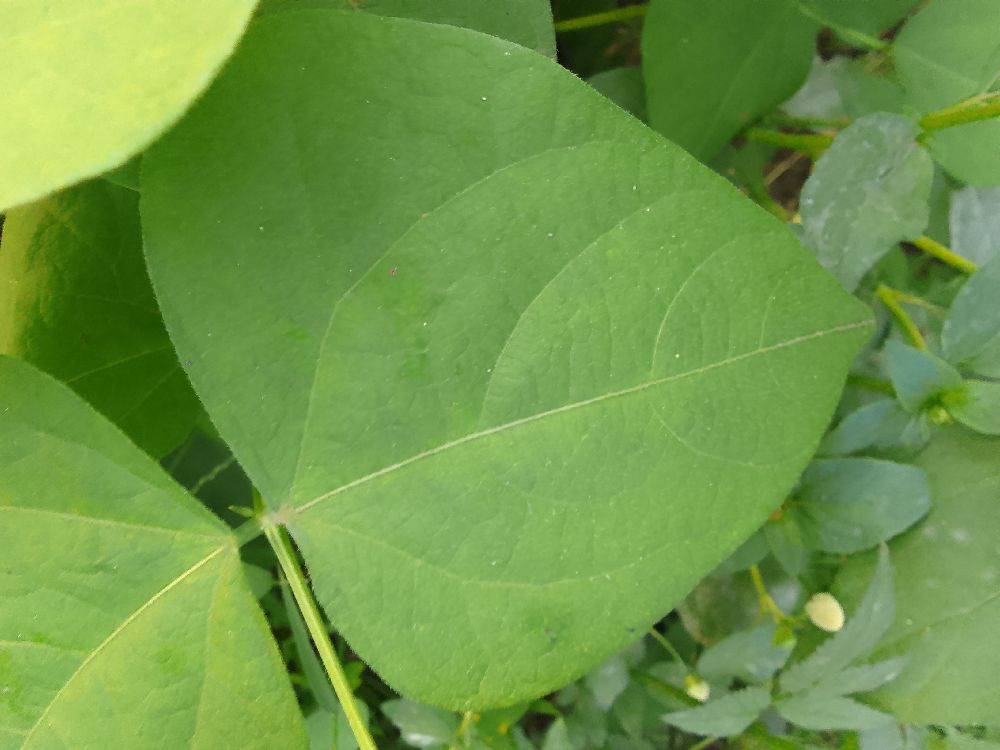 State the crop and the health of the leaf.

common bean, healthy
